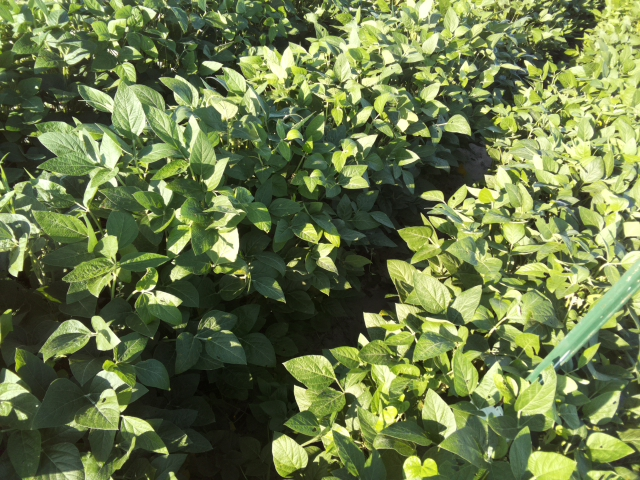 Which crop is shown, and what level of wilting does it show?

soybean, leaflets folding inward at secondary pulvinus with no turgor loss in leaflets or petioles
